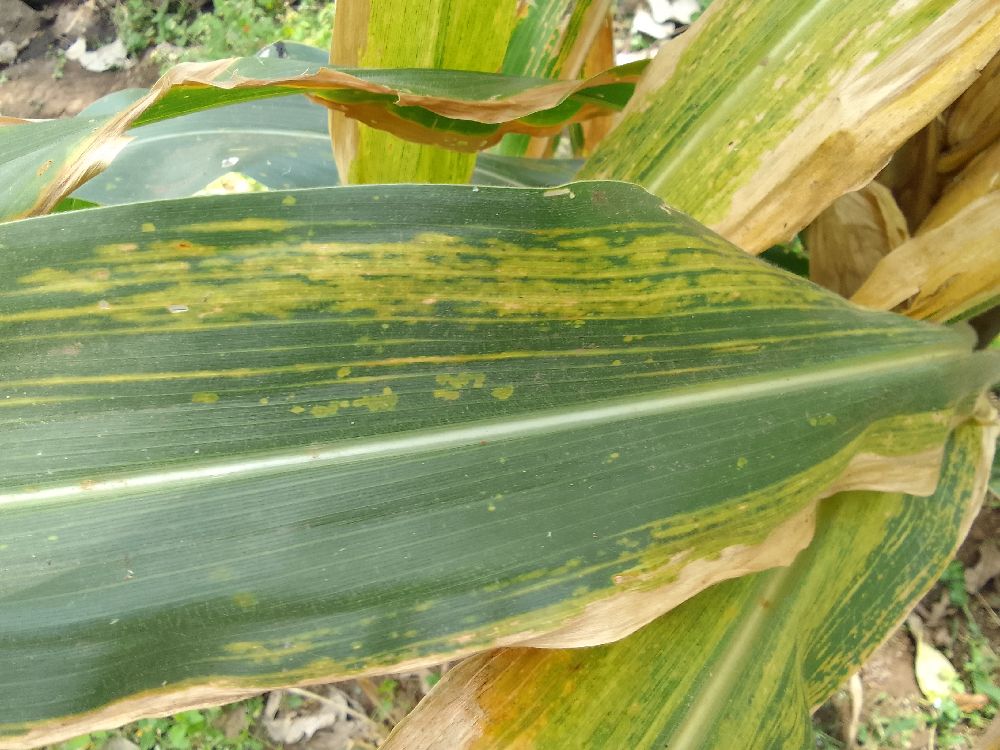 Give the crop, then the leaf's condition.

maize, maize lethal necrosis
